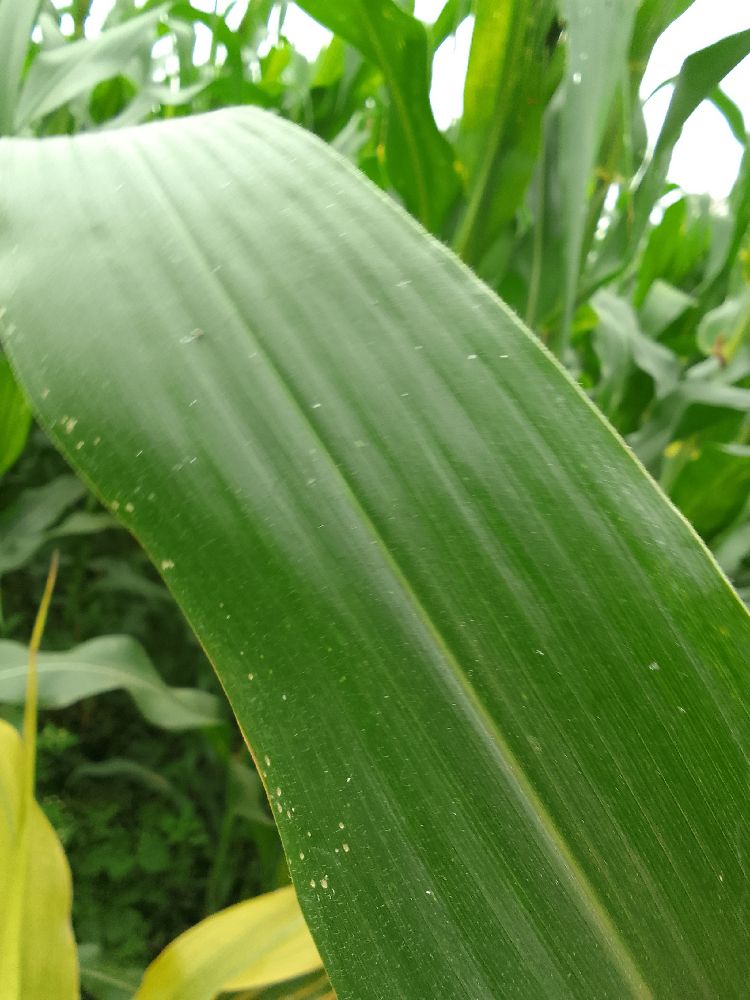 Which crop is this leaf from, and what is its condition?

maize, healthy
